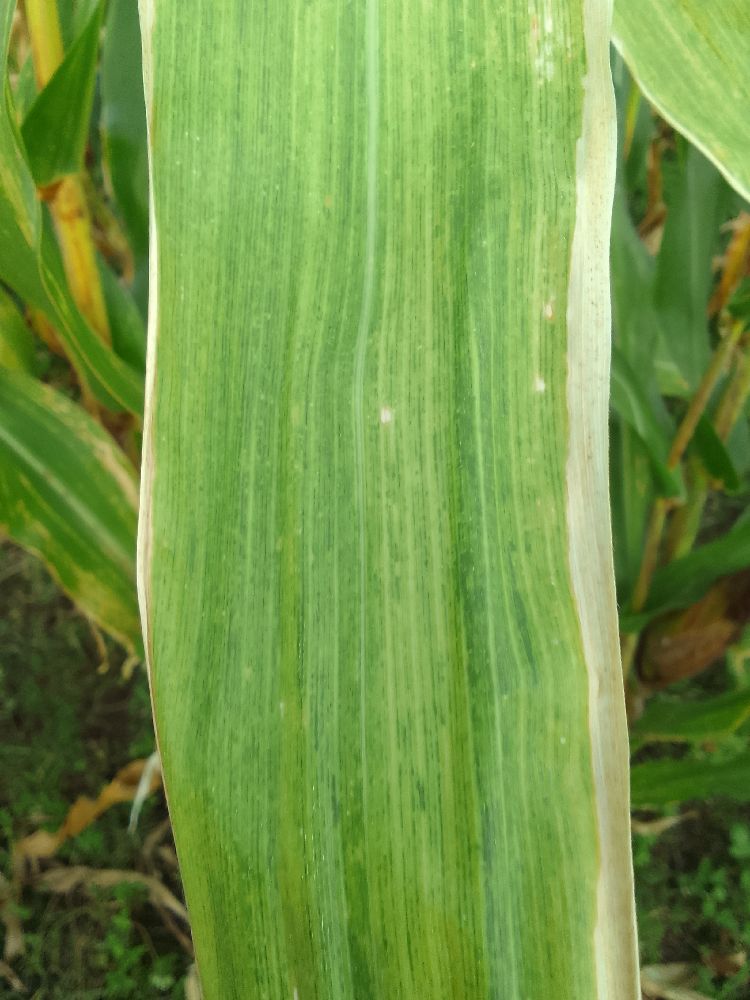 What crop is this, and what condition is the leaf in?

maize, maize lethal necrosis
